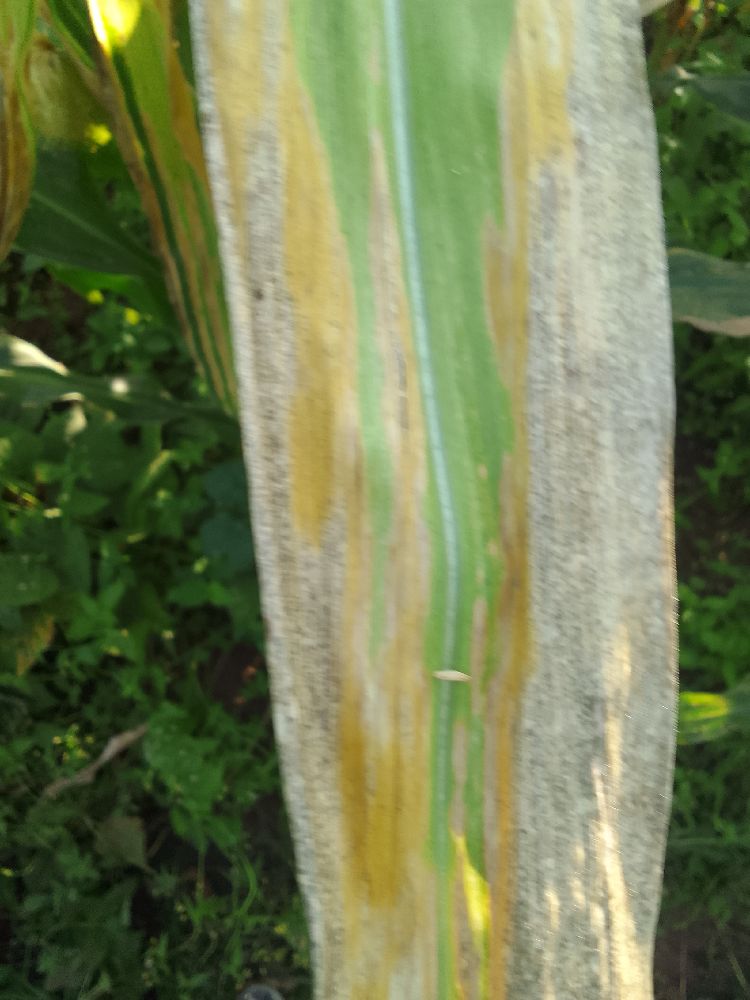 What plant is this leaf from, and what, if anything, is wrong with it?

maize, maize lethal necrosis
